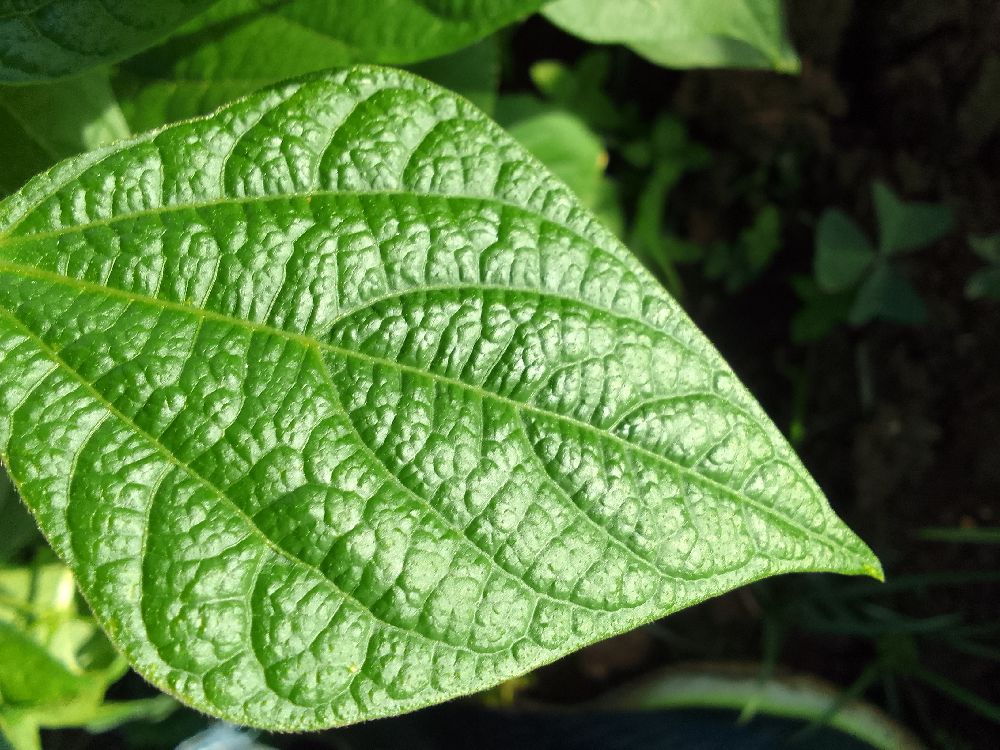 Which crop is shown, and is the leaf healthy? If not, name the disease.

common bean, healthy
